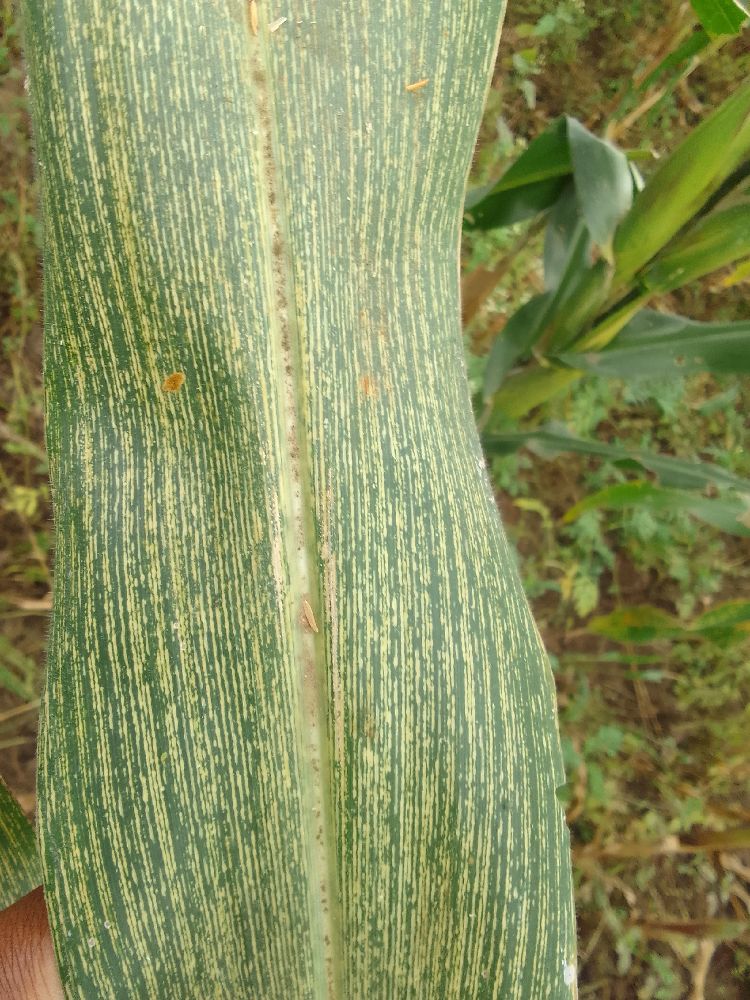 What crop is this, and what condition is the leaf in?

maize, maize streak virus
